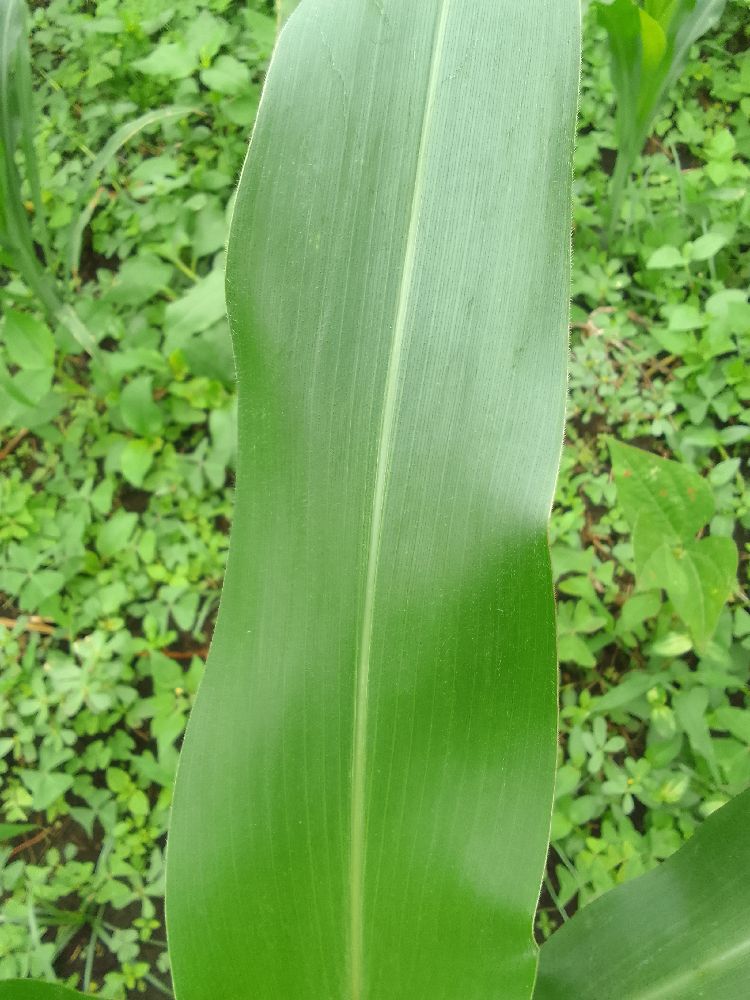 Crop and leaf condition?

maize, healthy
